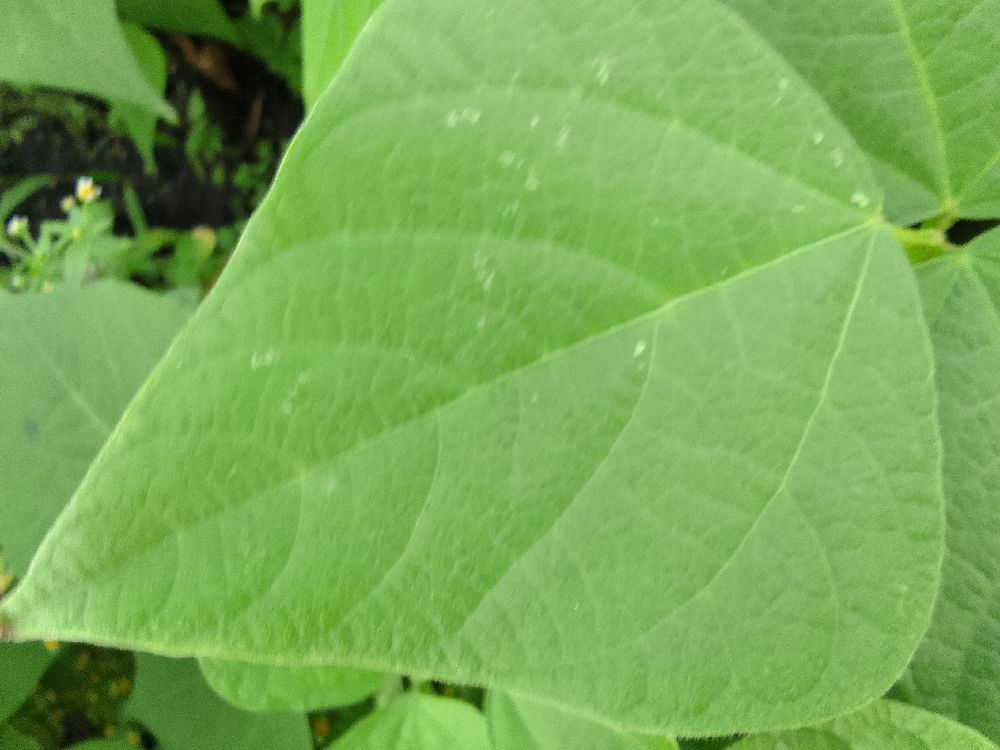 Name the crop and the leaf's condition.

common bean, healthy
